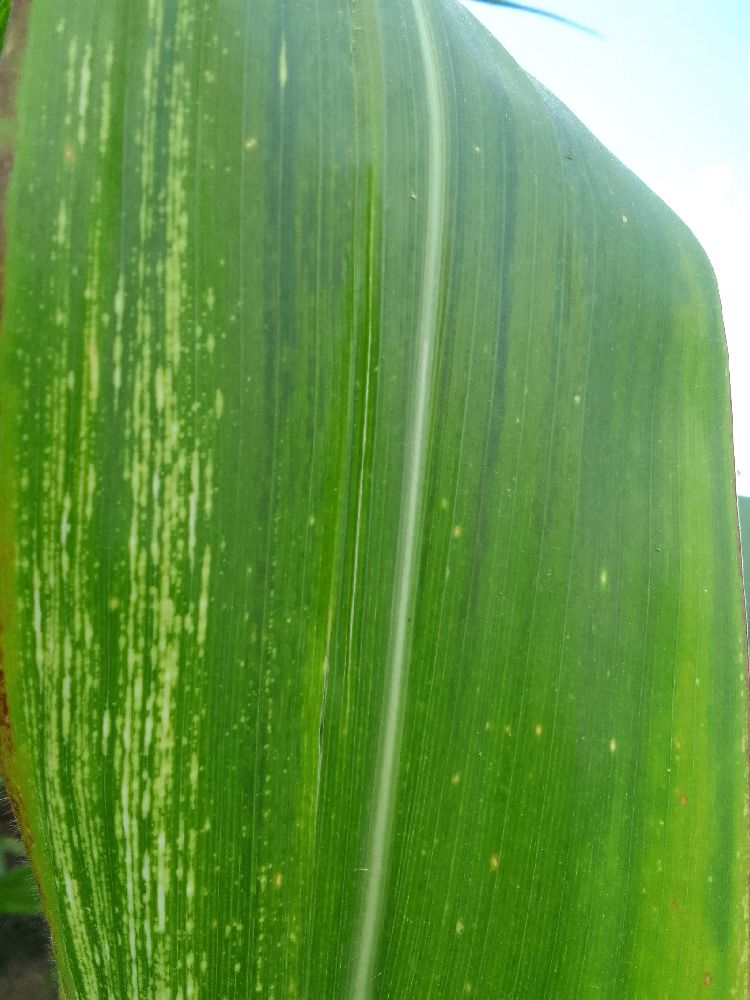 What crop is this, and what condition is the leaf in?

maize, maize streak virus
